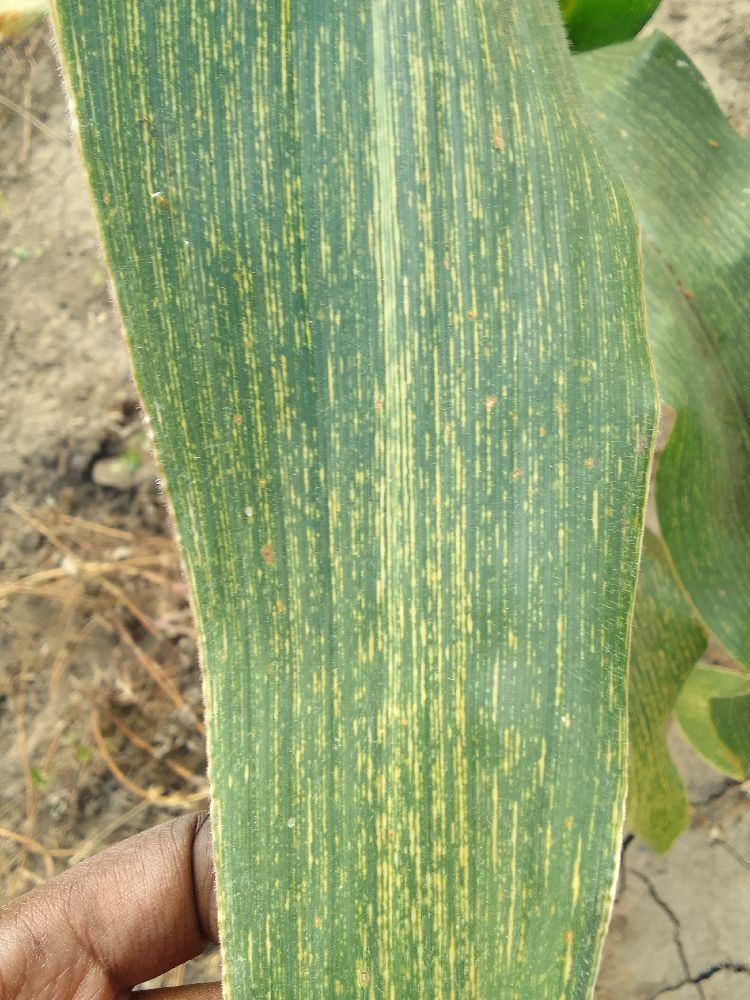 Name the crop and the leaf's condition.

maize, maize streak virus
